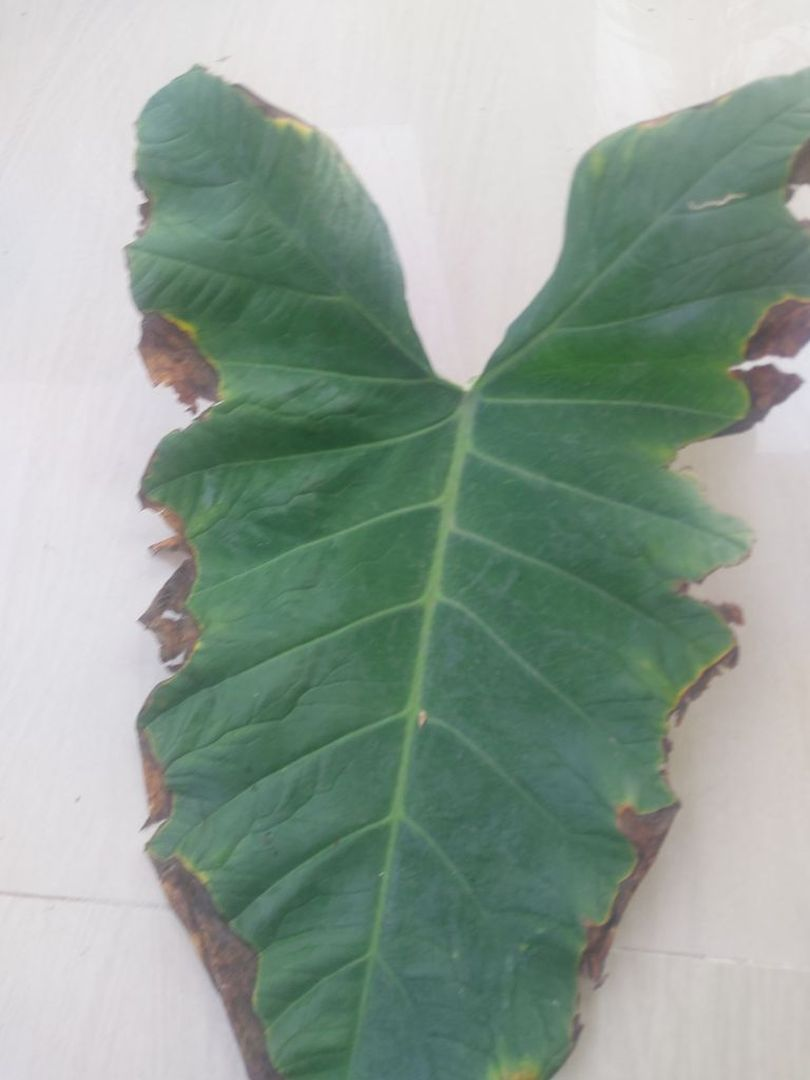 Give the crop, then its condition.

taro, leaf blight
